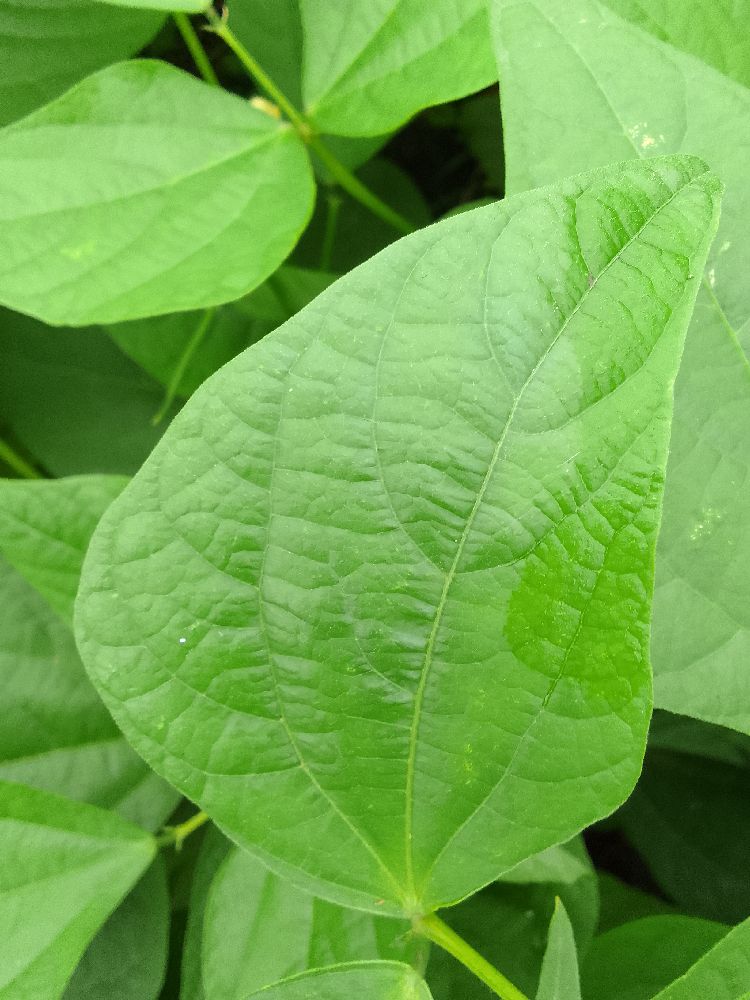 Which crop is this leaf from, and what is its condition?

common bean, healthy
